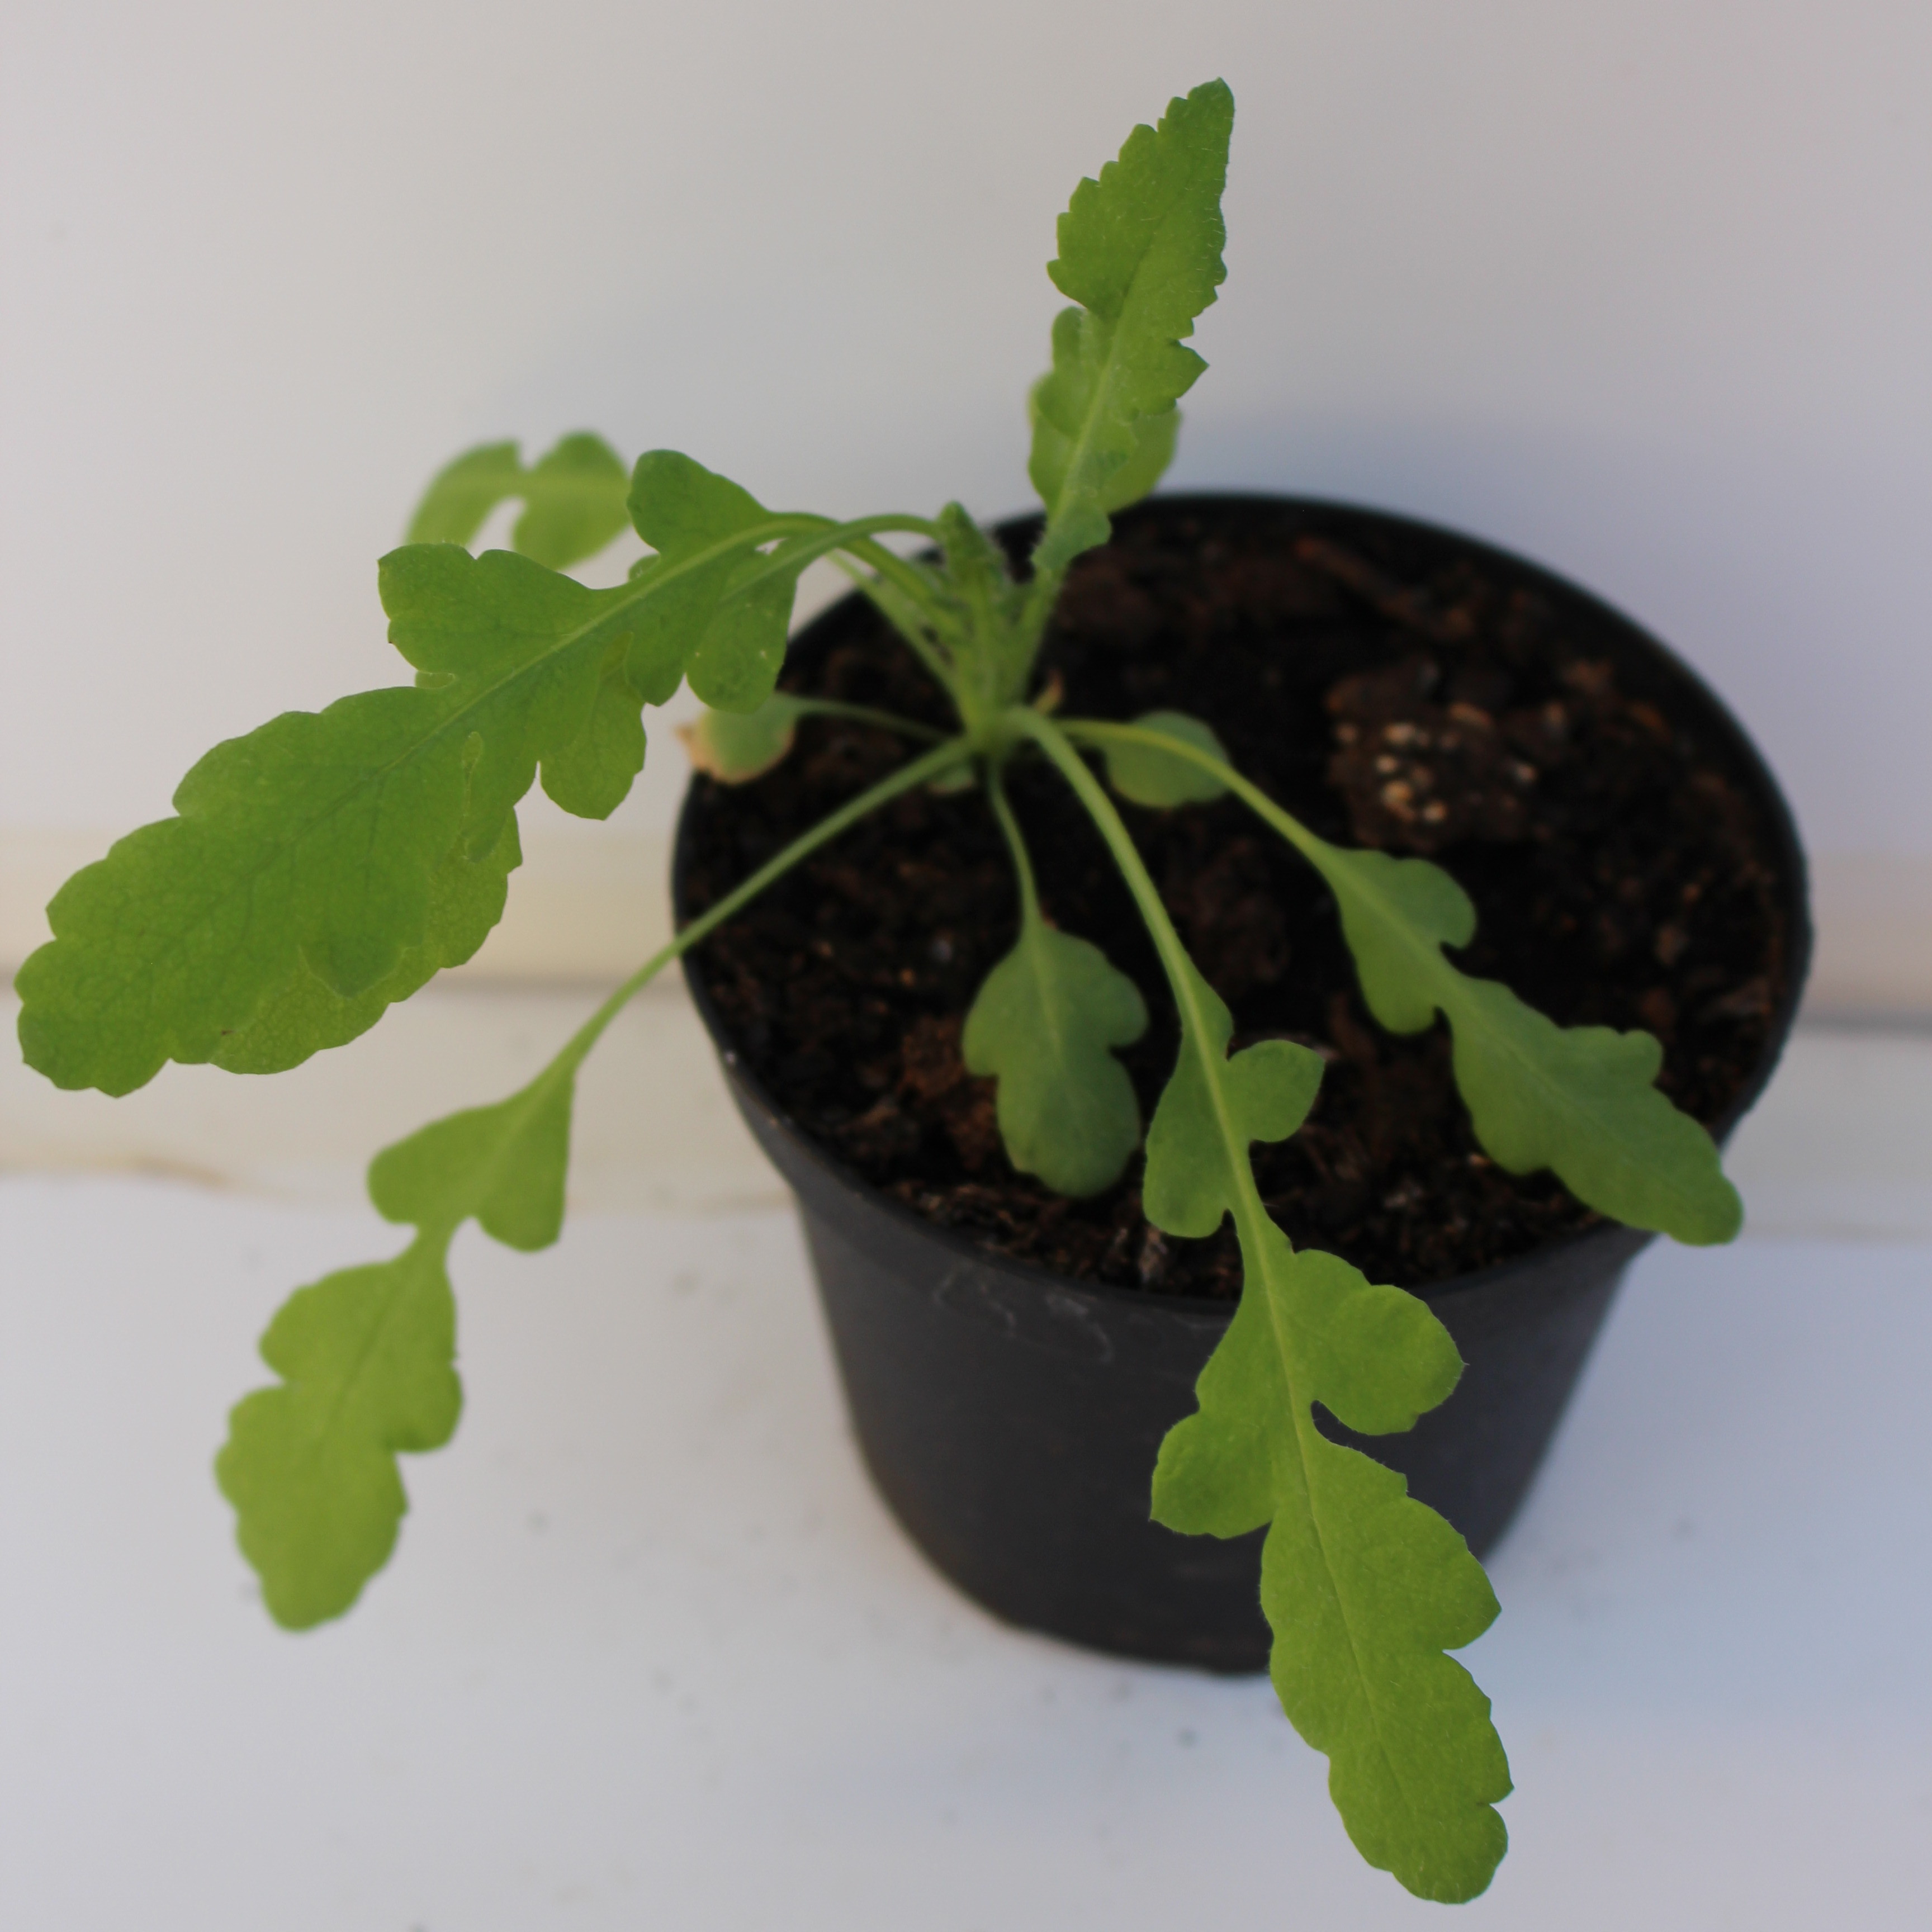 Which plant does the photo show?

Papaver rhoeas
